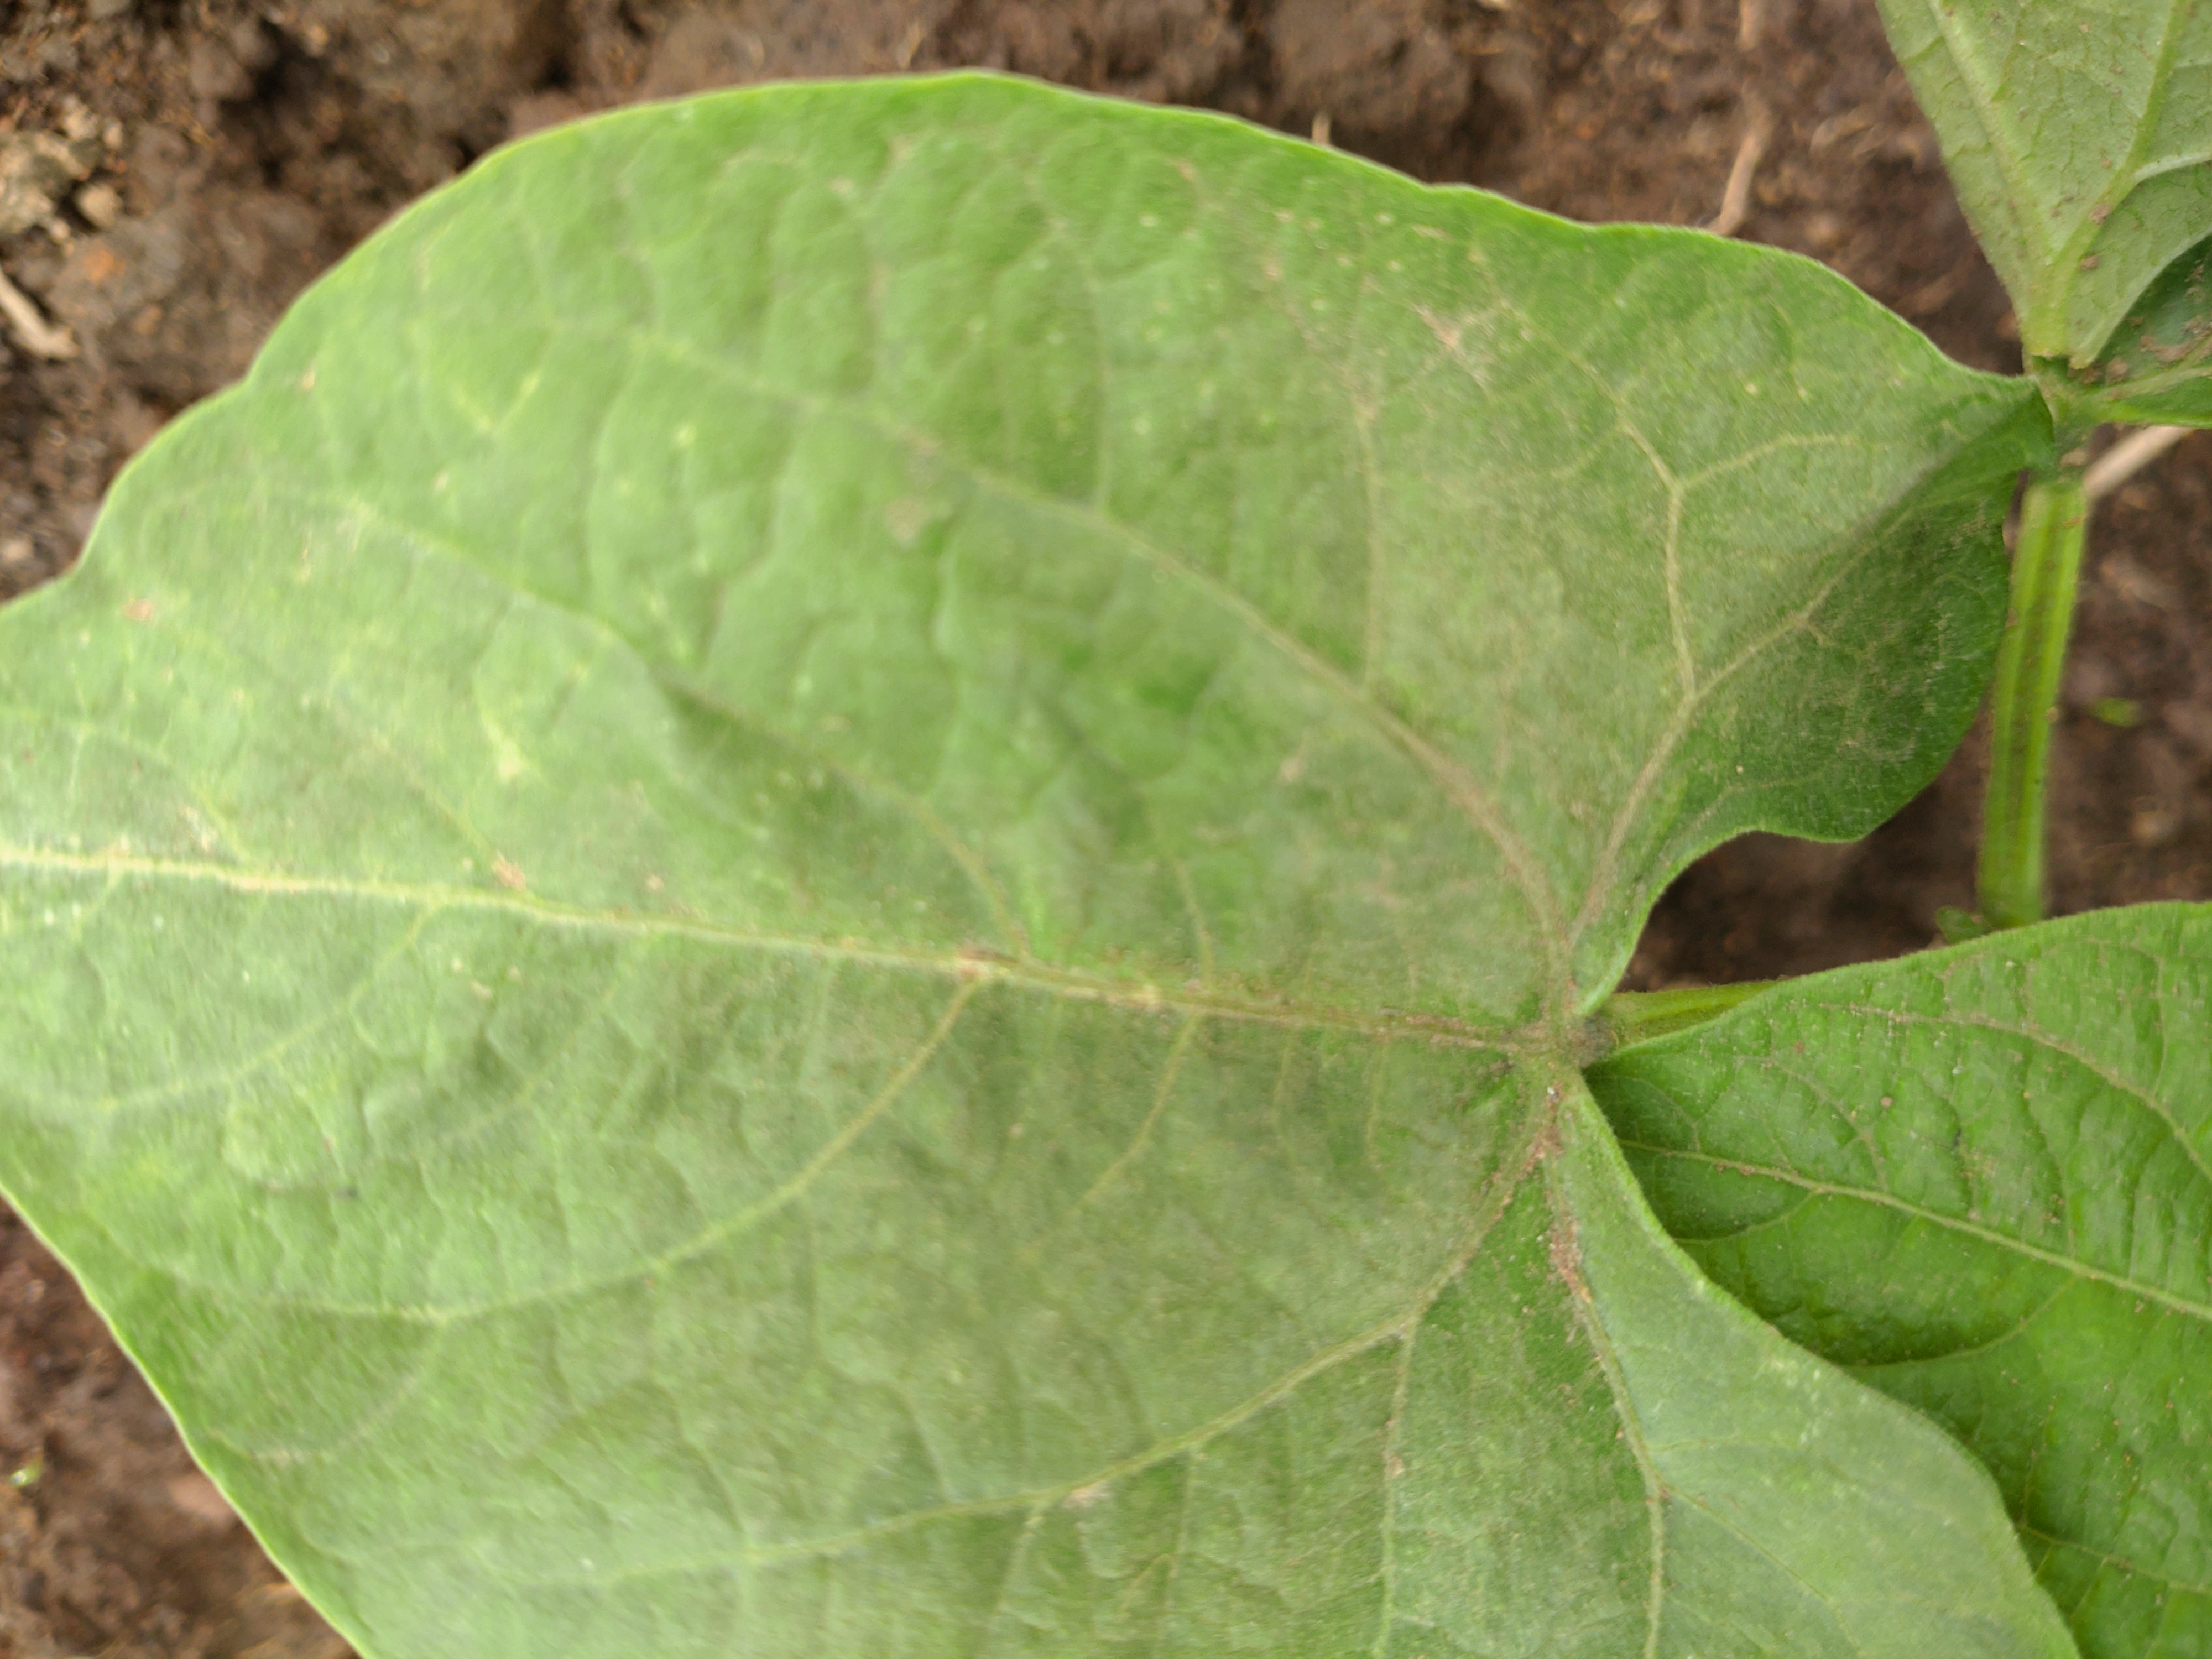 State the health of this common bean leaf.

healthy
